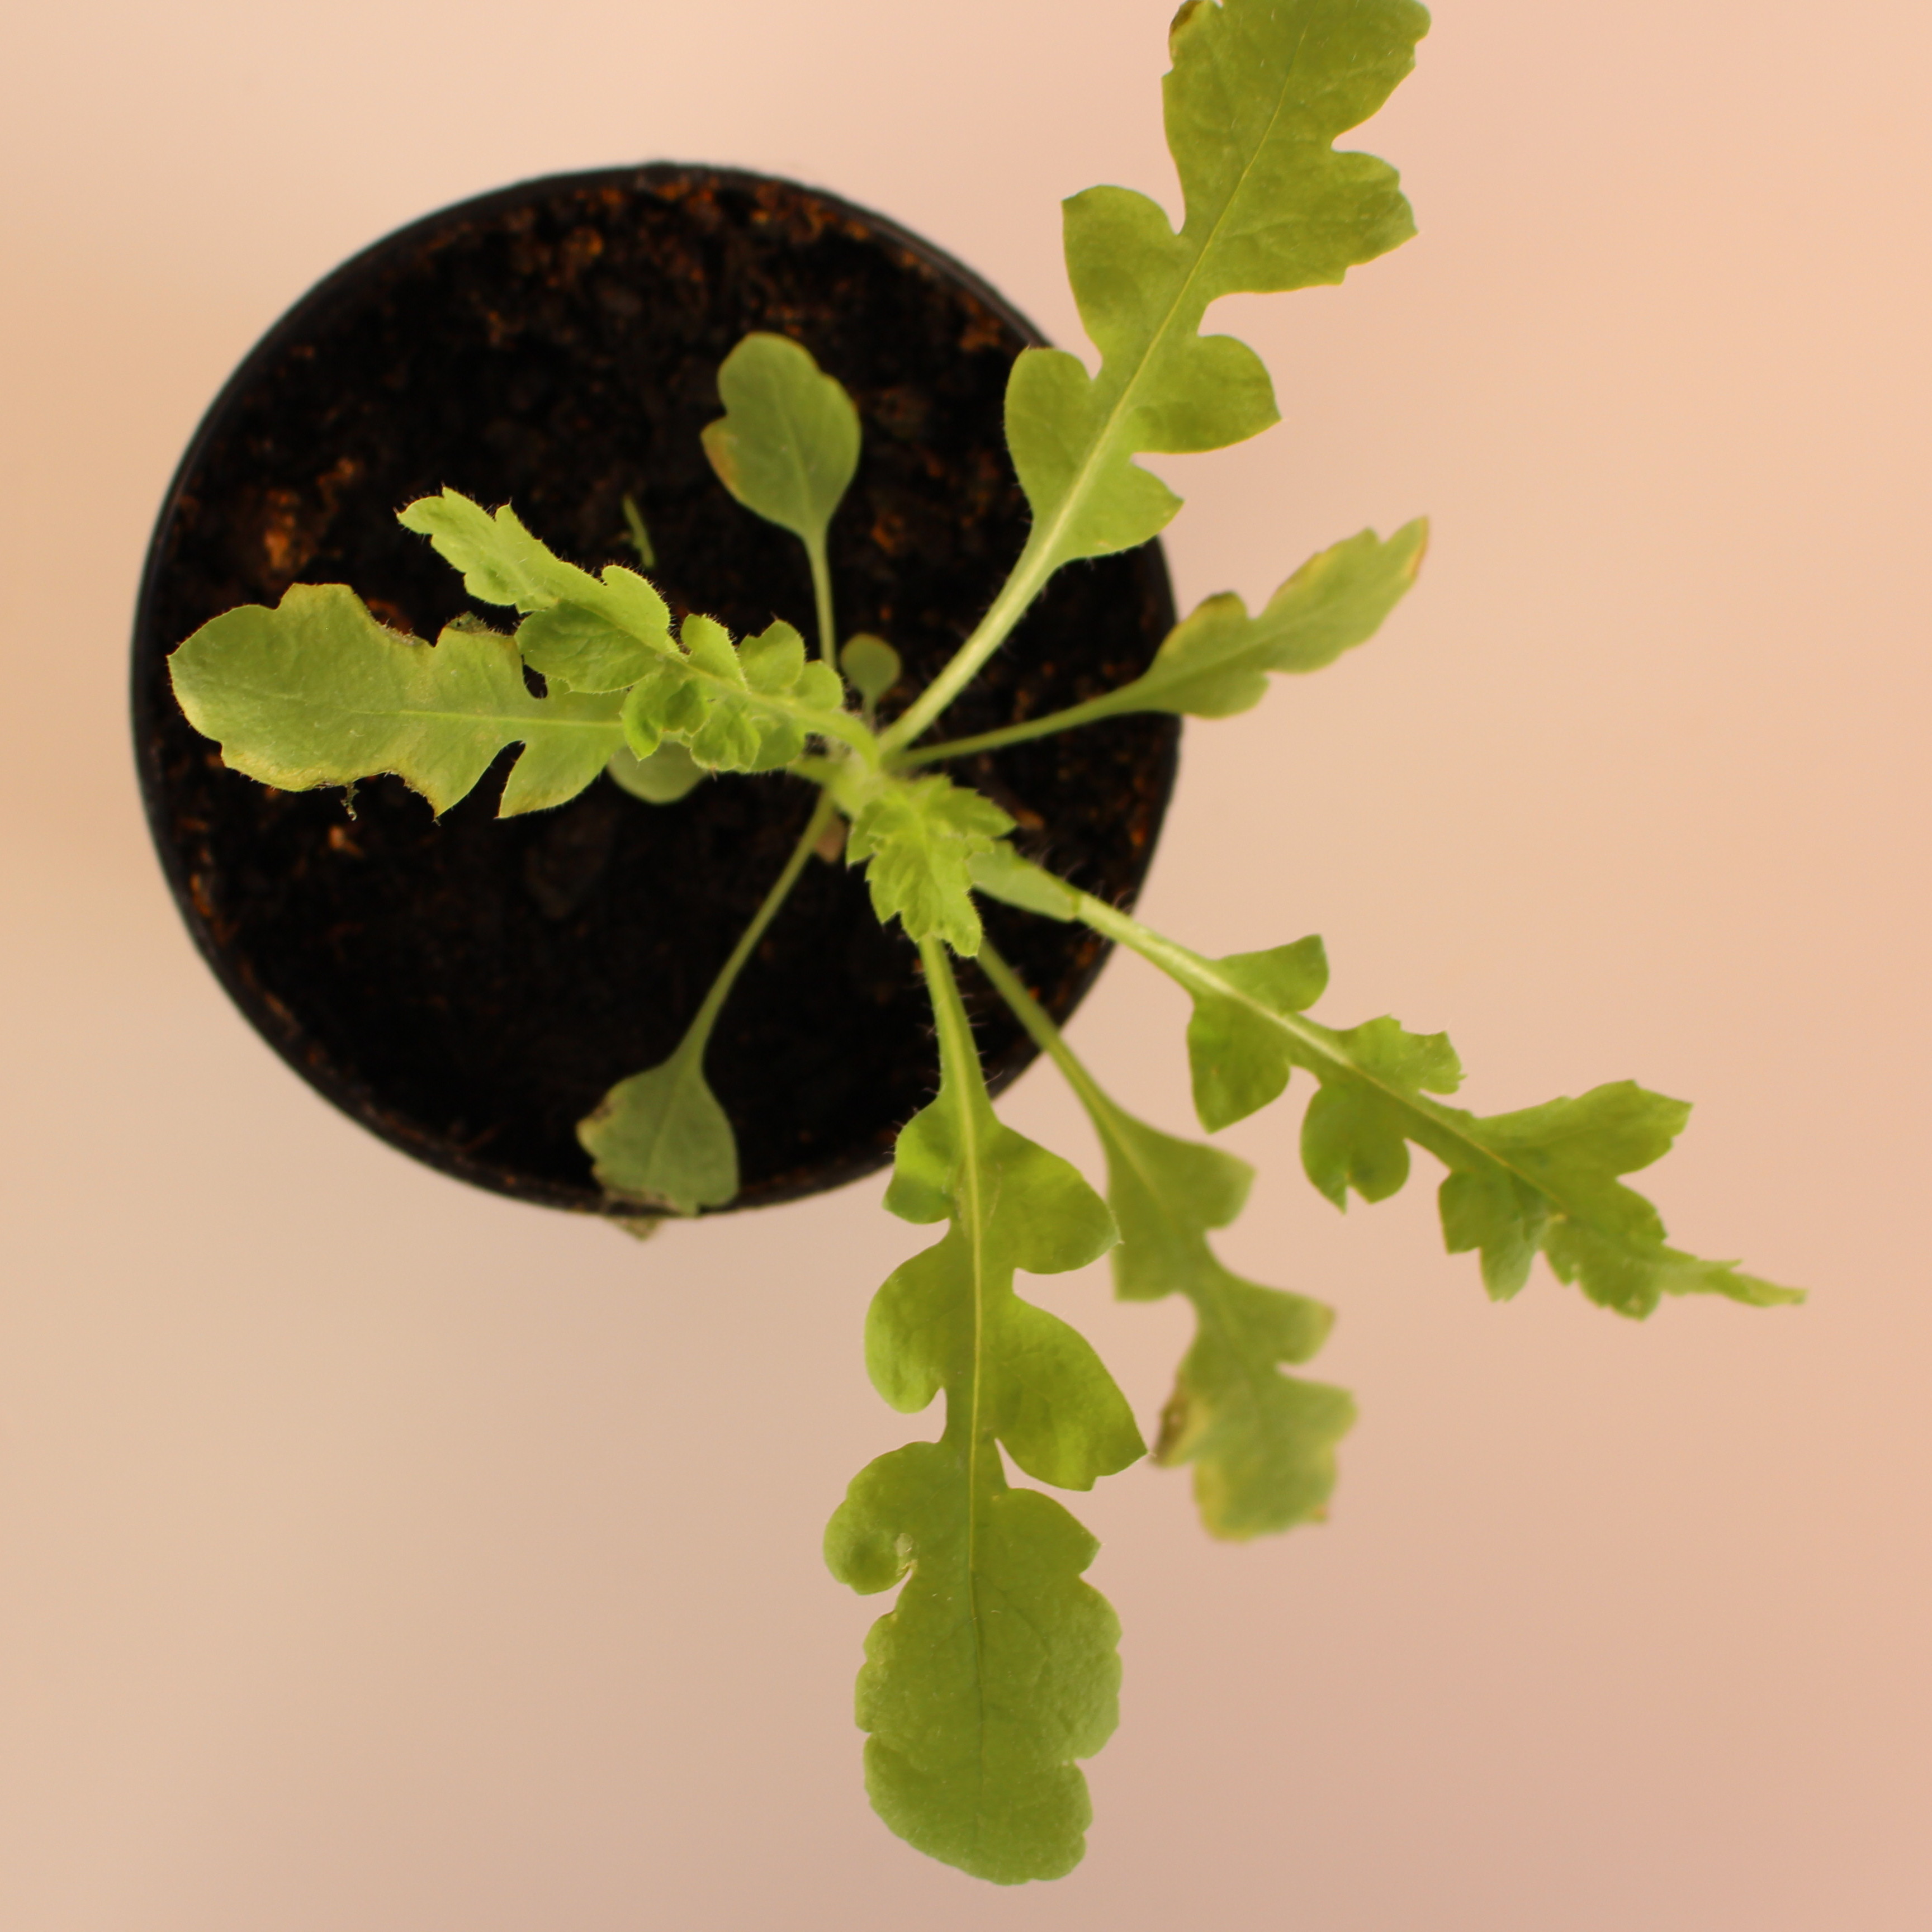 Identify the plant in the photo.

Papaver rhoeas
